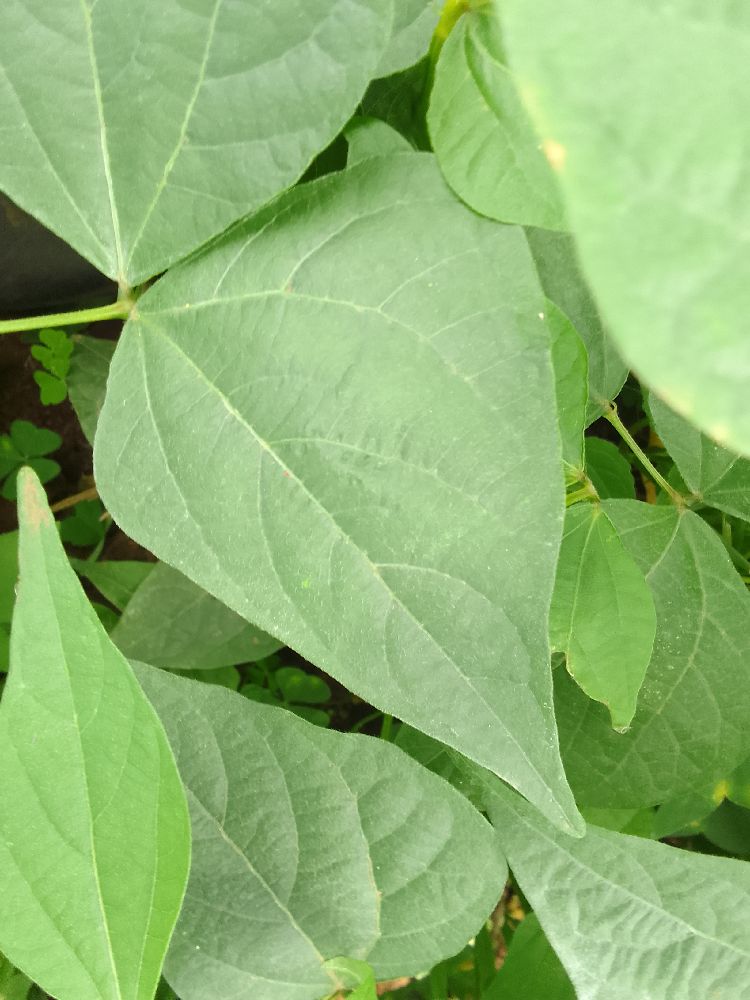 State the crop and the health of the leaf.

common bean, healthy
